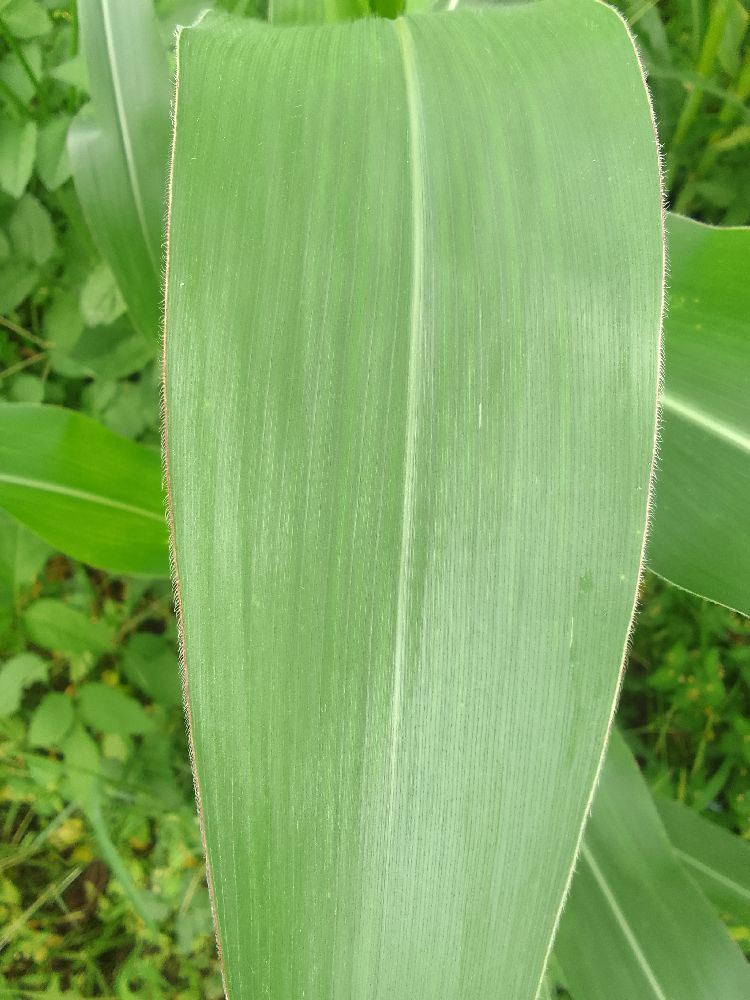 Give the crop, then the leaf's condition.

maize, healthy
